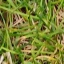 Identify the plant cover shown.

grass
